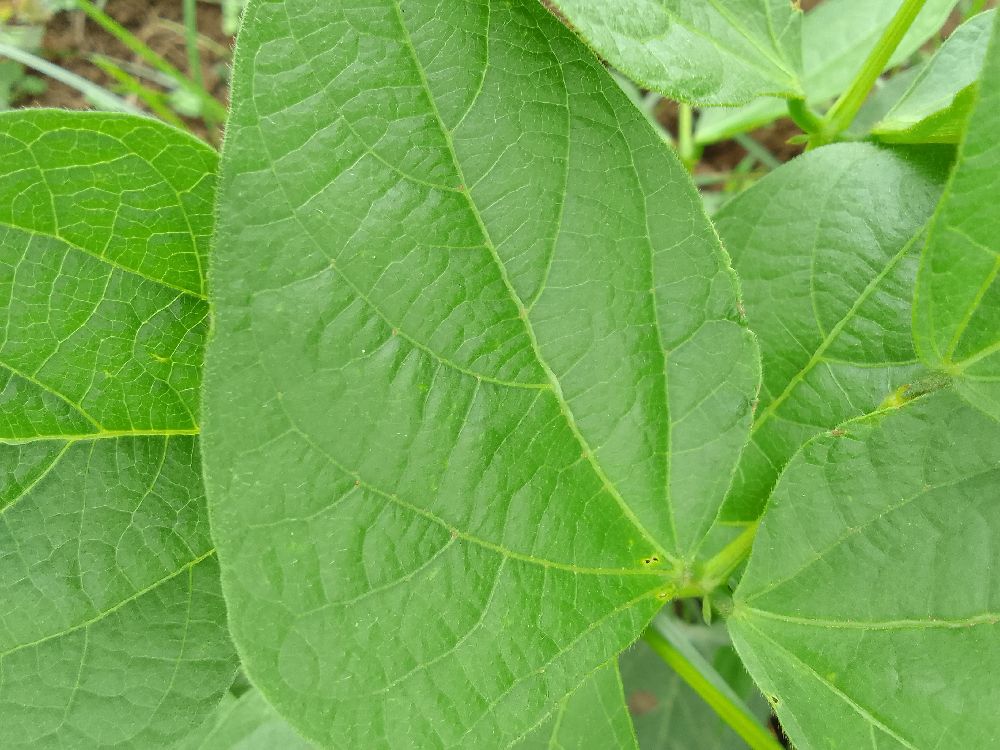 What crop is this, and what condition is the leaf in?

common bean, healthy
